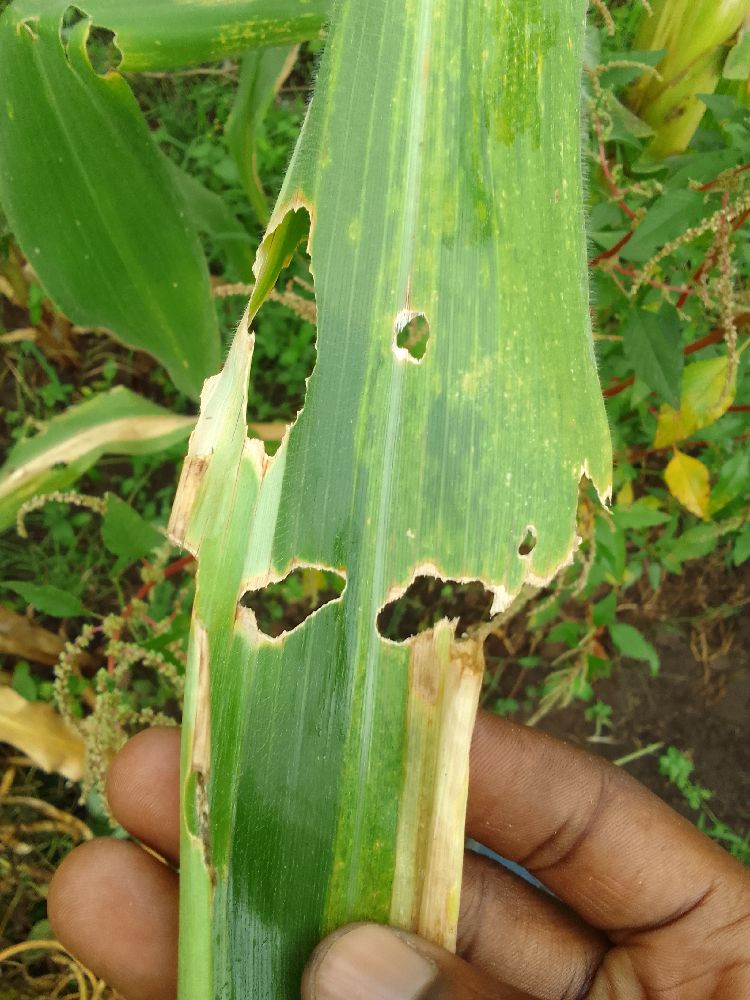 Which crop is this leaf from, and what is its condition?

maize, maize lethal necrosis
